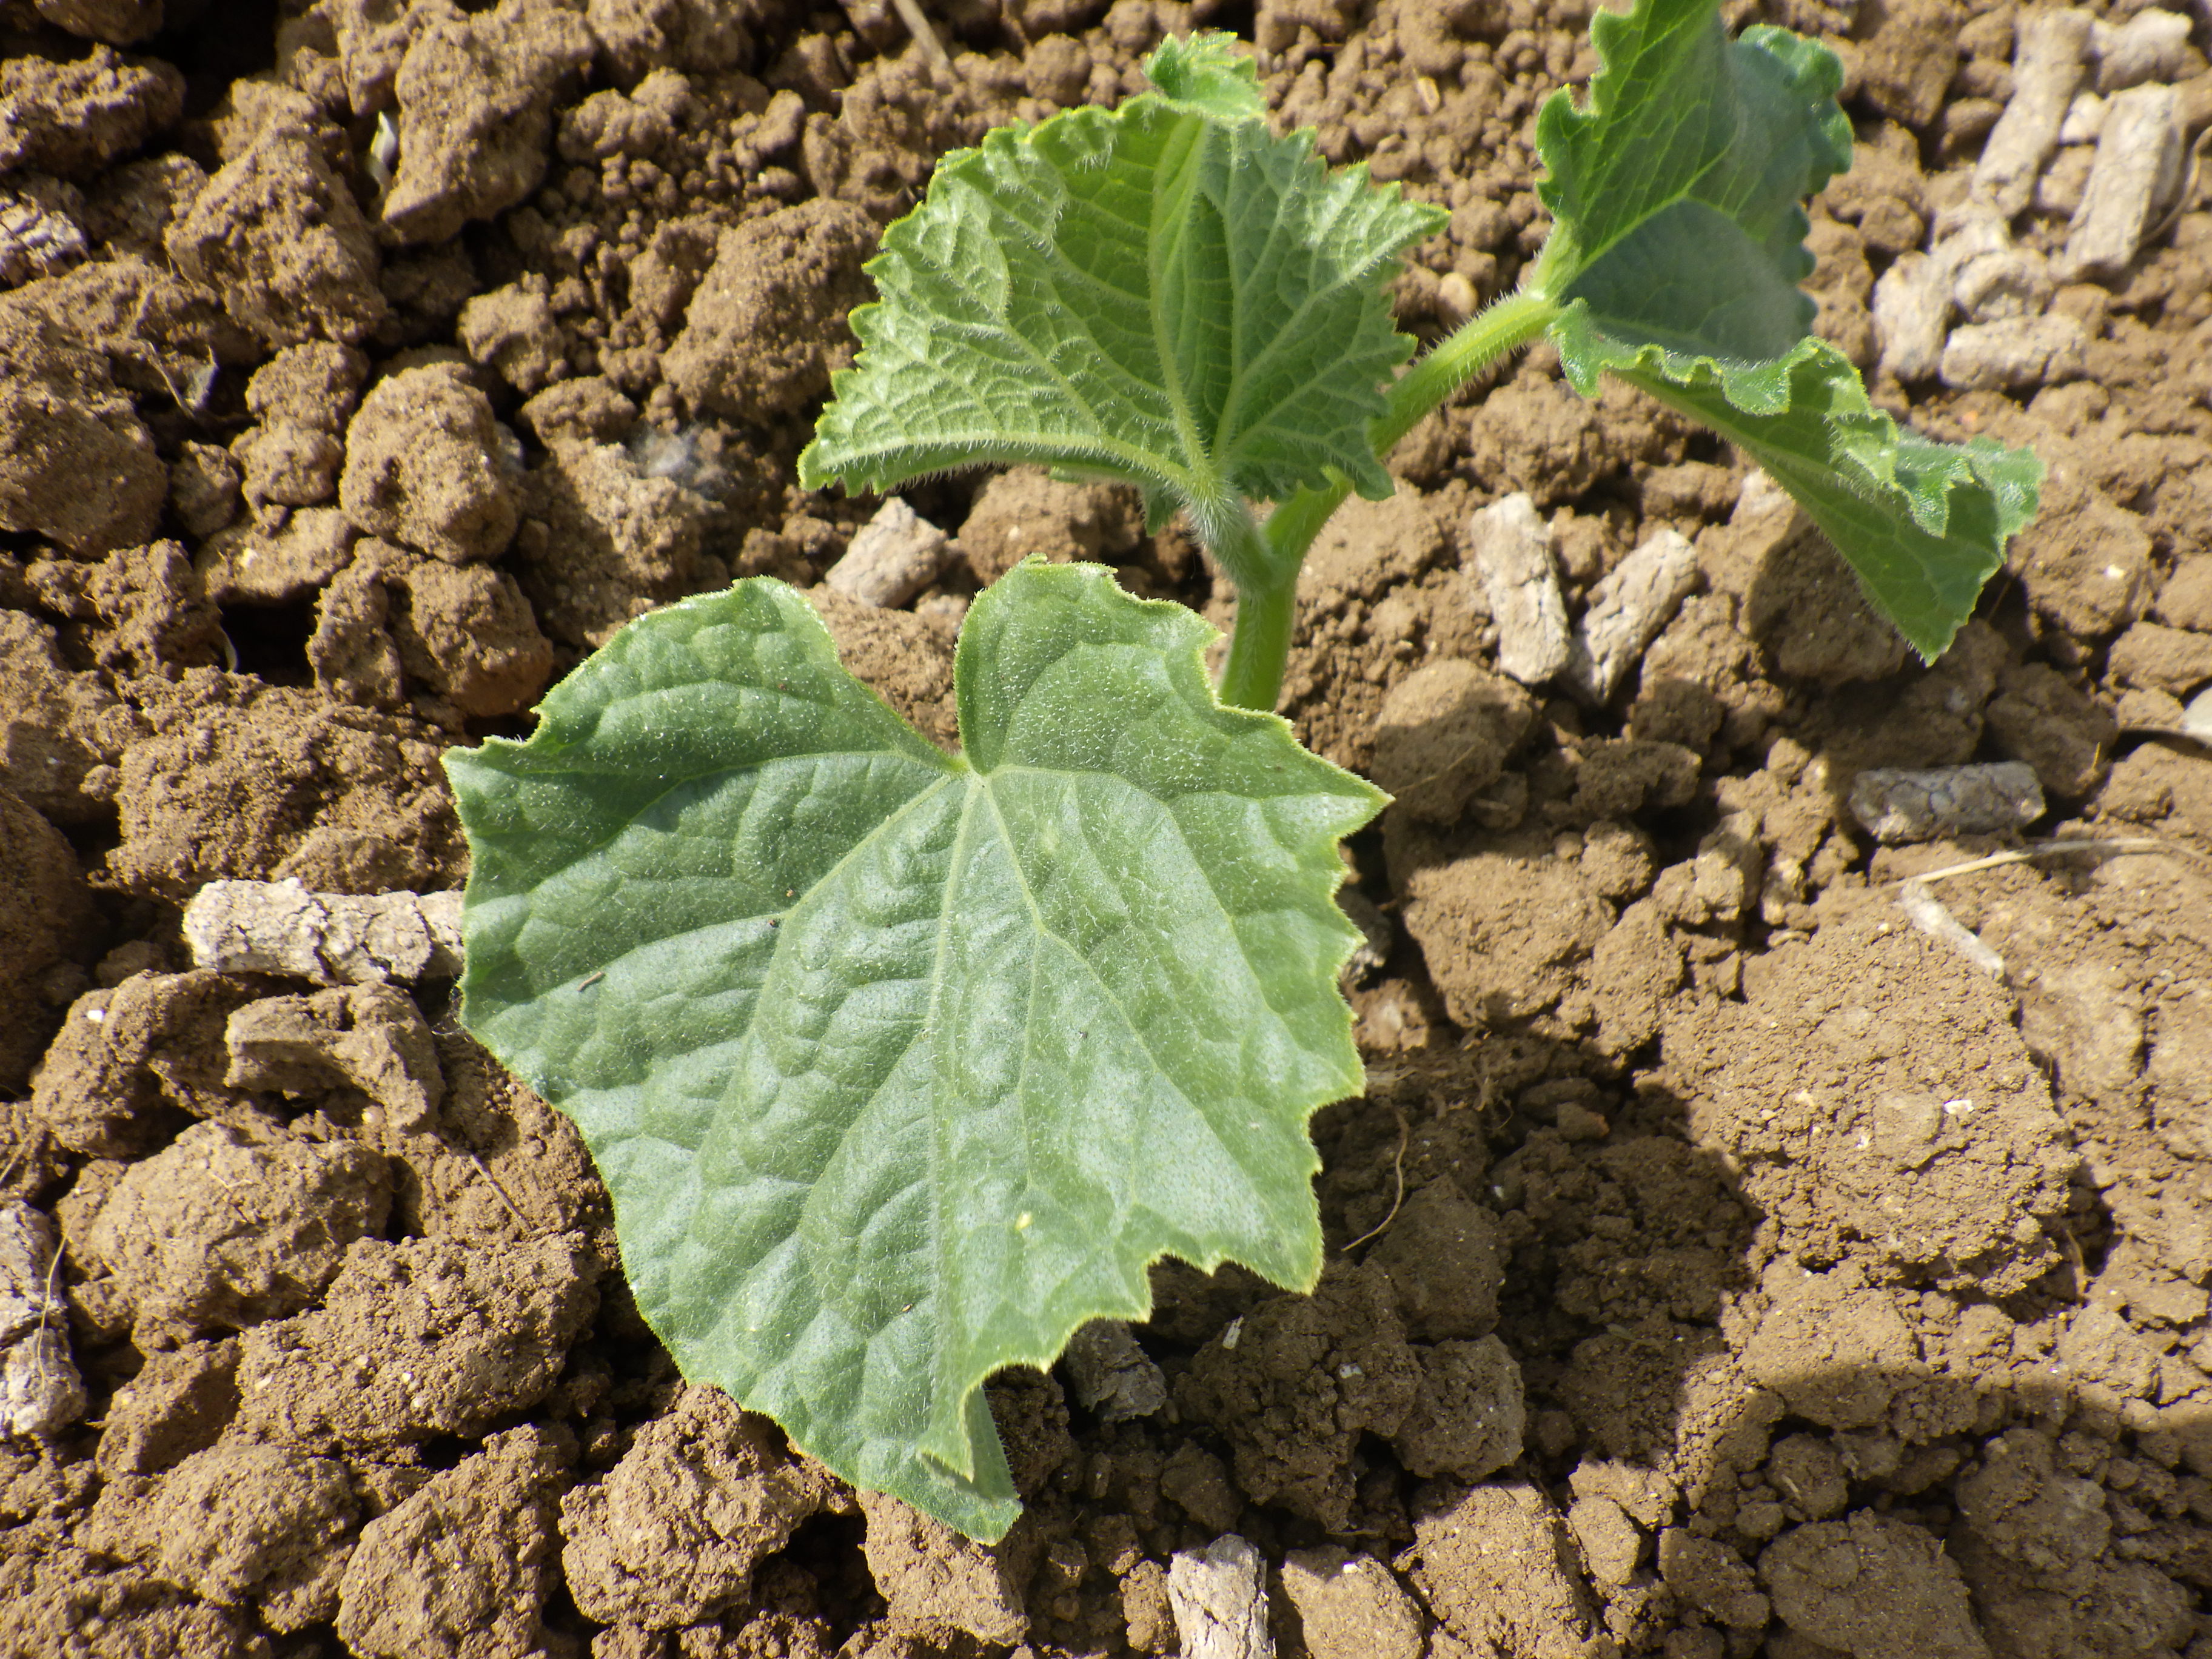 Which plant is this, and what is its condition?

cucumber, healthy
